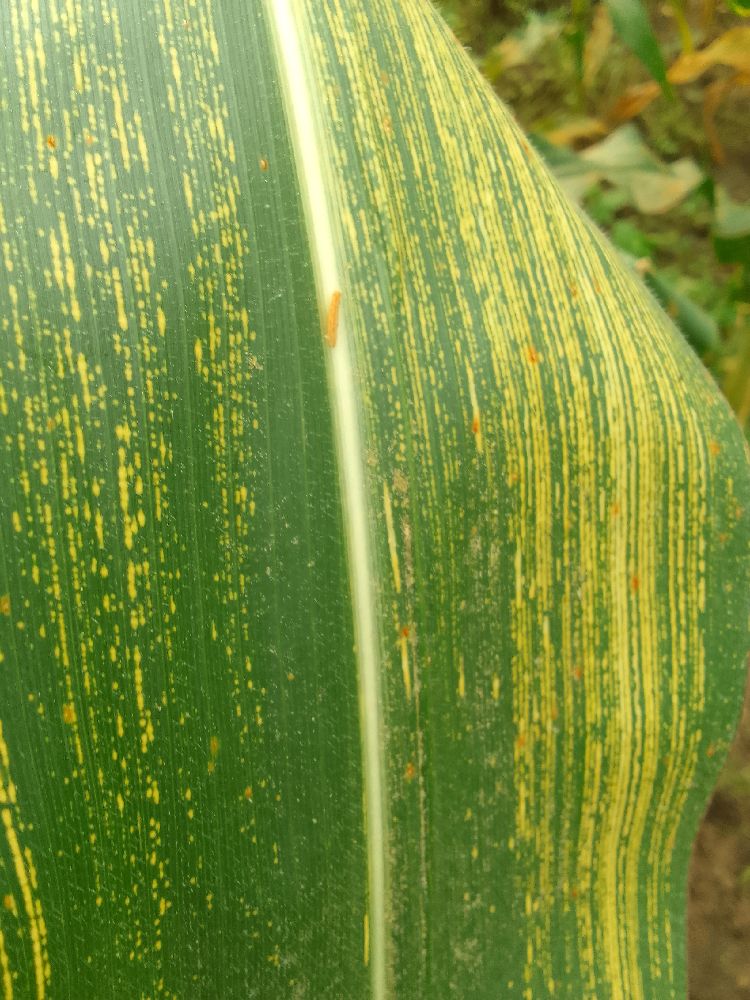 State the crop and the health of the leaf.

maize, maize streak virus
